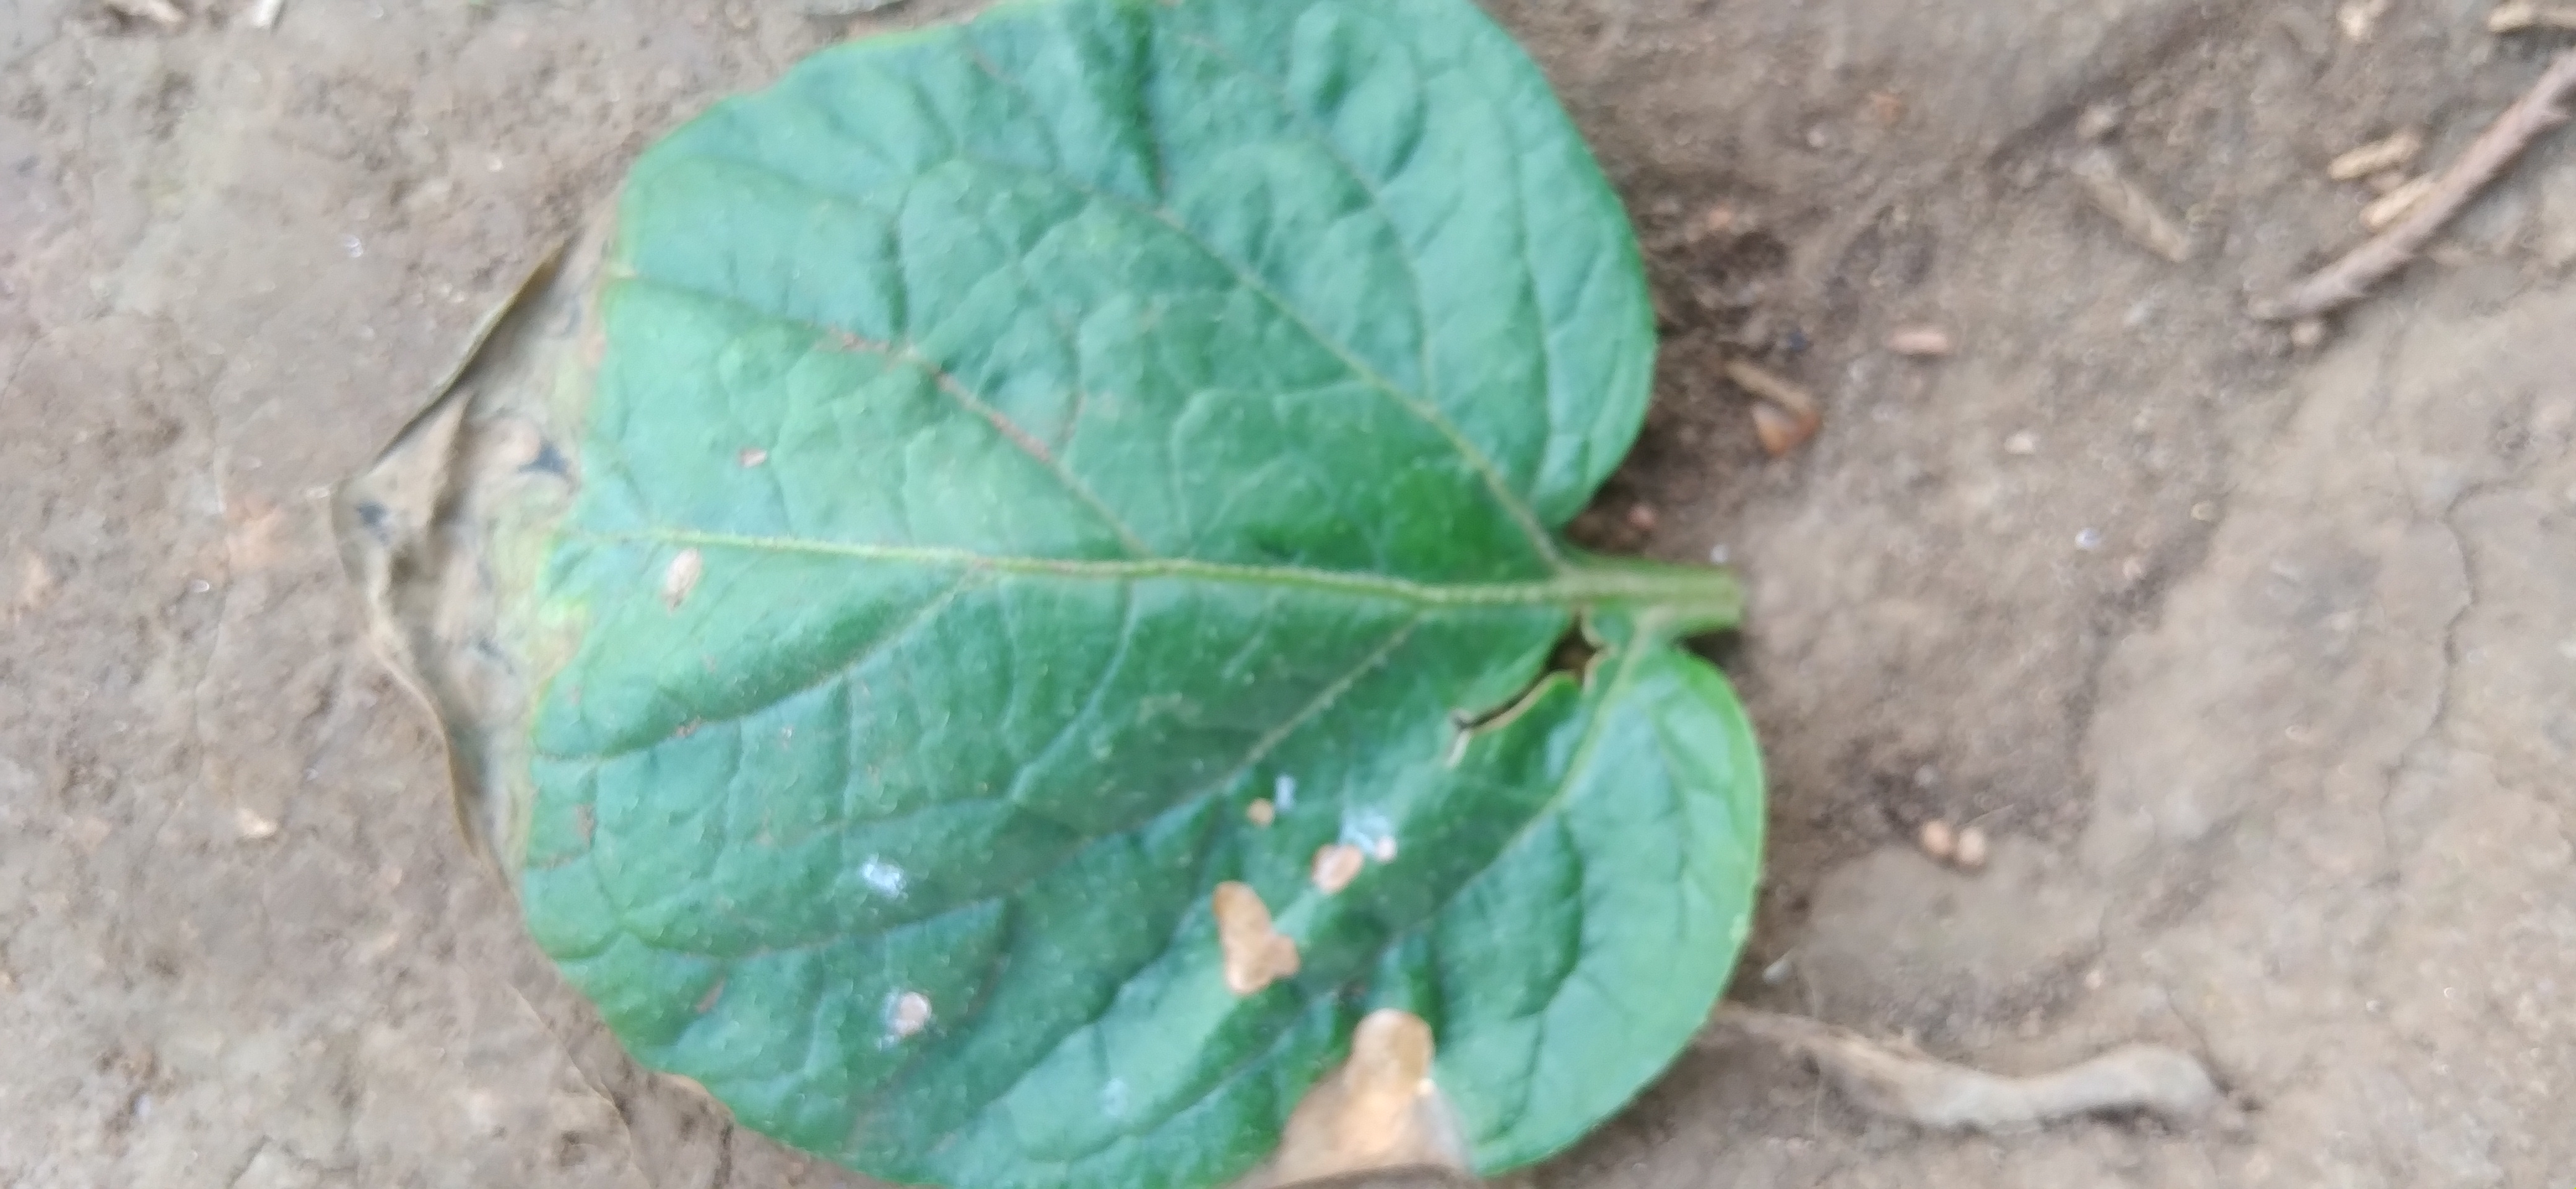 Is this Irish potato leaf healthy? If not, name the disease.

early blight
